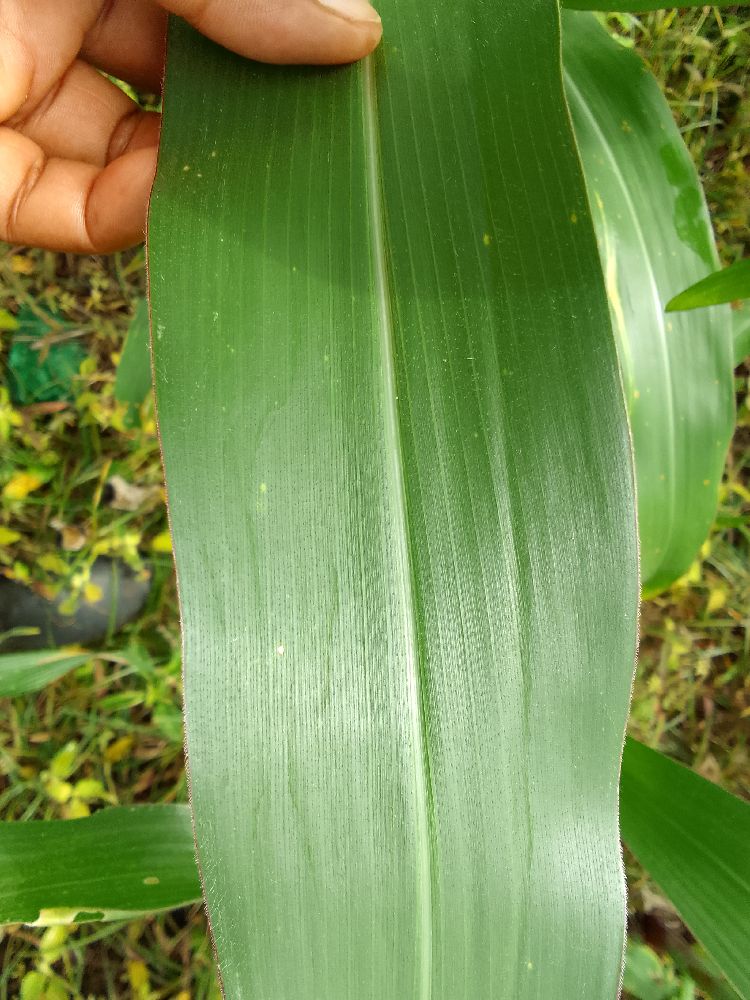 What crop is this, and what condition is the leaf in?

maize, healthy
